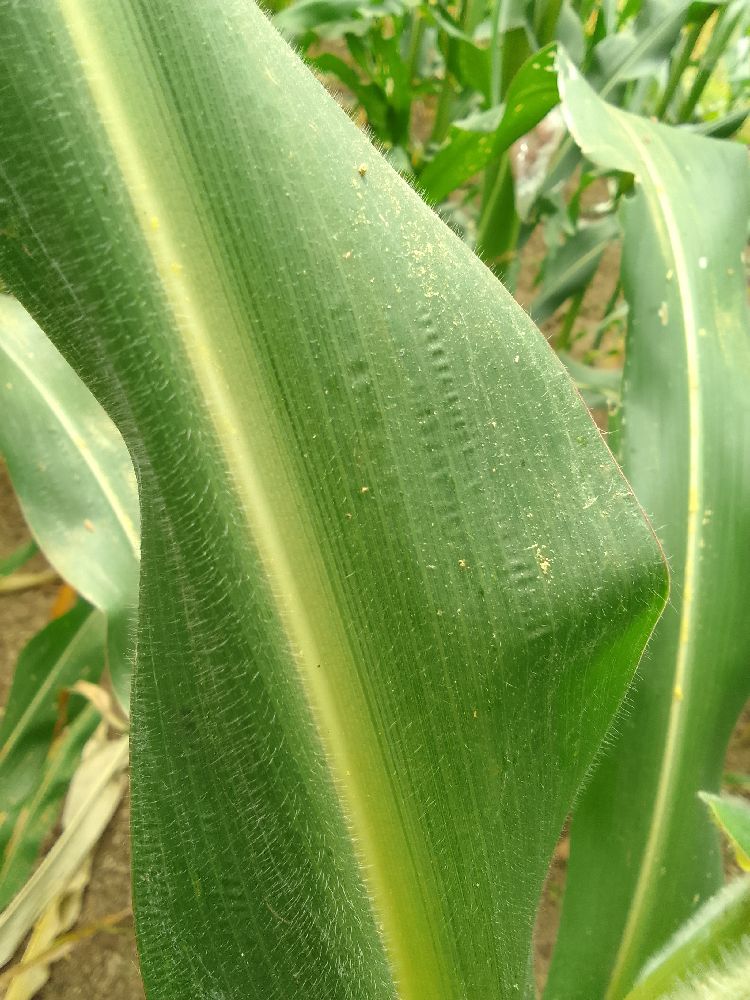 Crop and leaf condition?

maize, healthy
